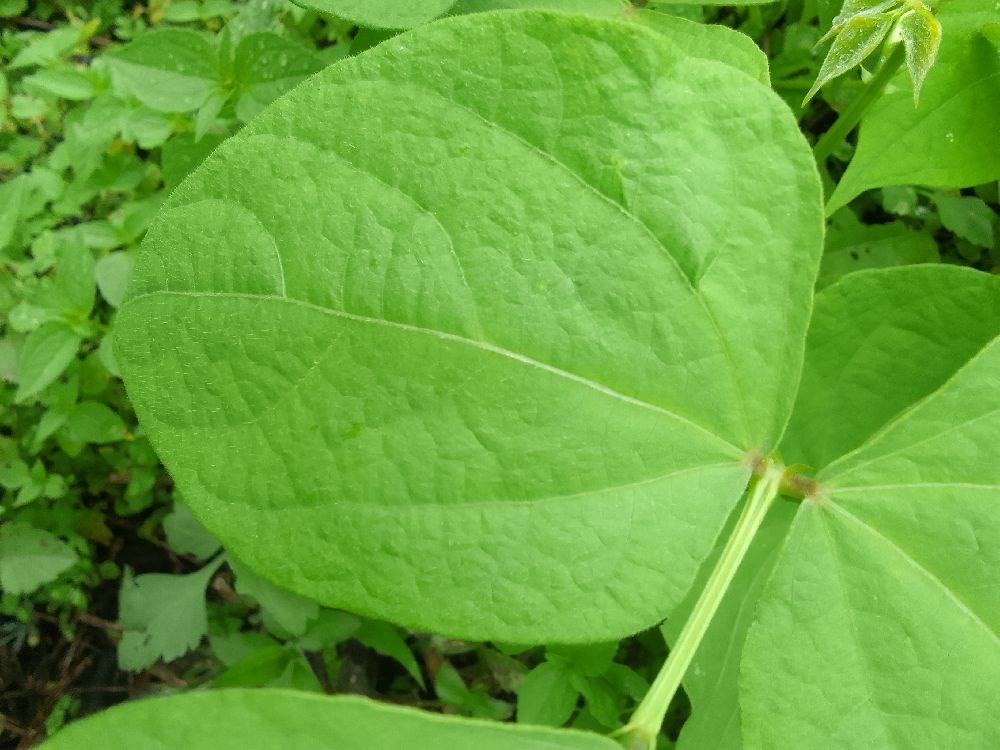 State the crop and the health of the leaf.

common bean, healthy
